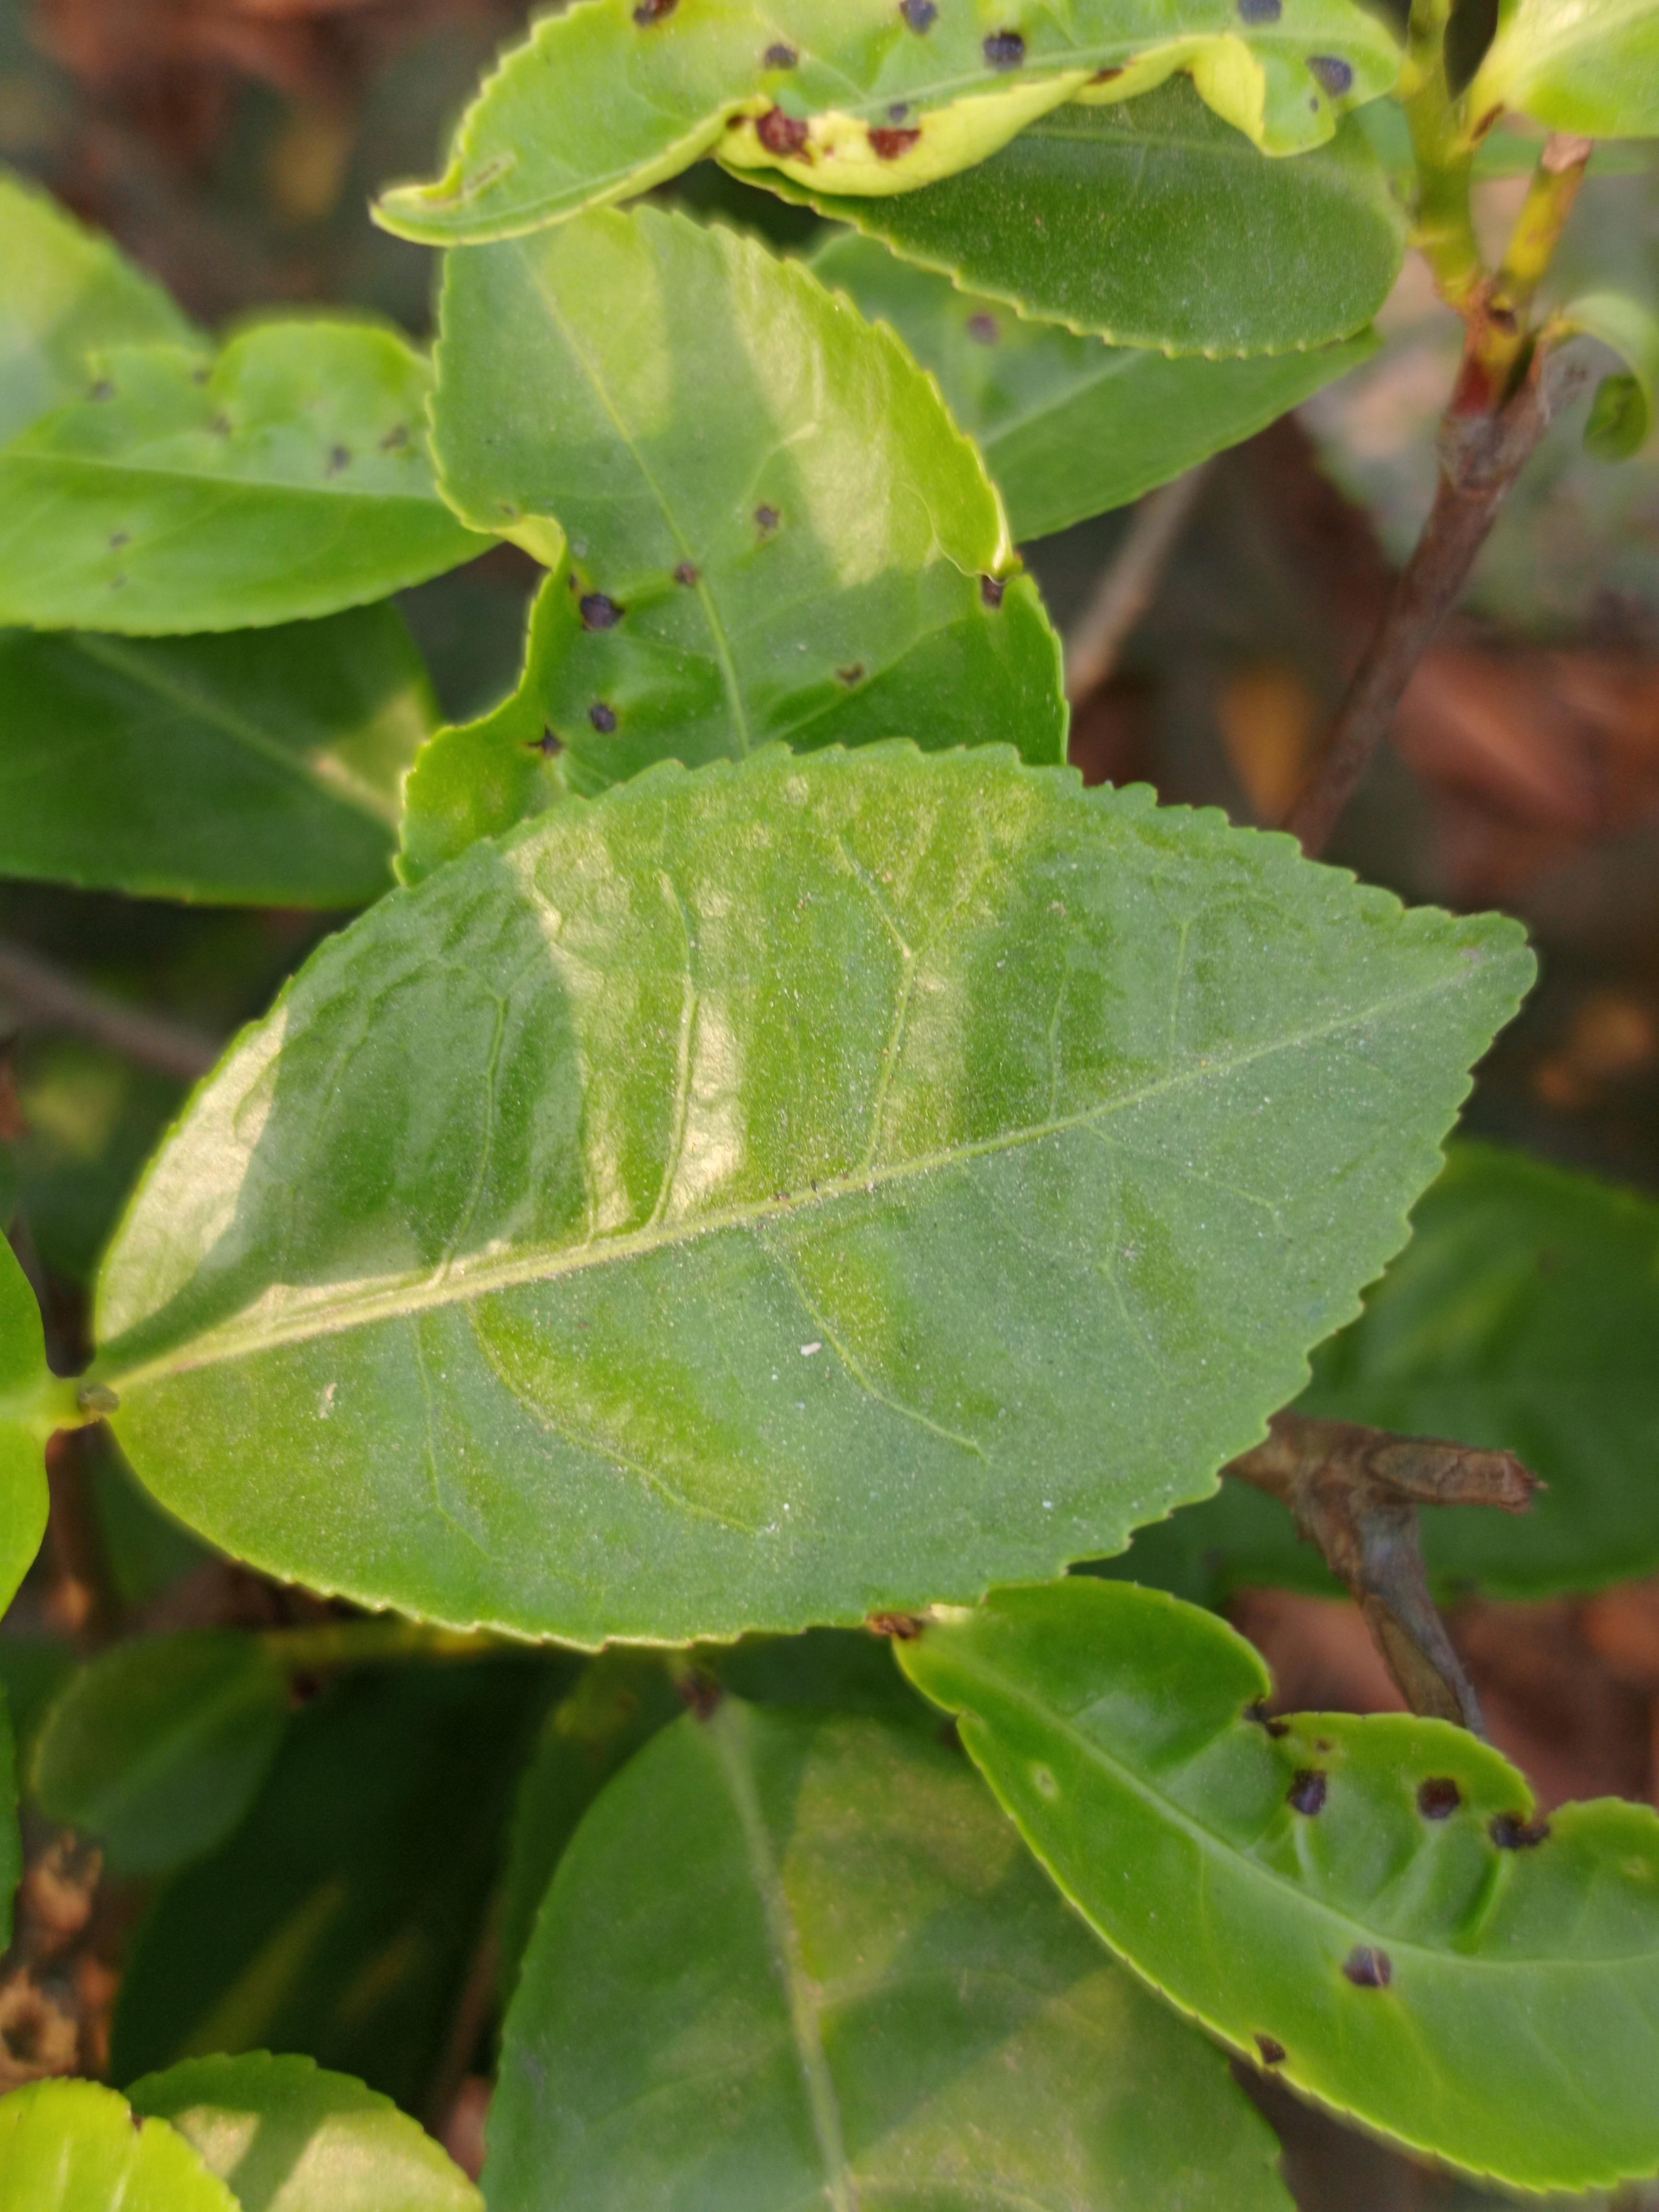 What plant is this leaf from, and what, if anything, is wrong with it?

tea, healthy leaf
